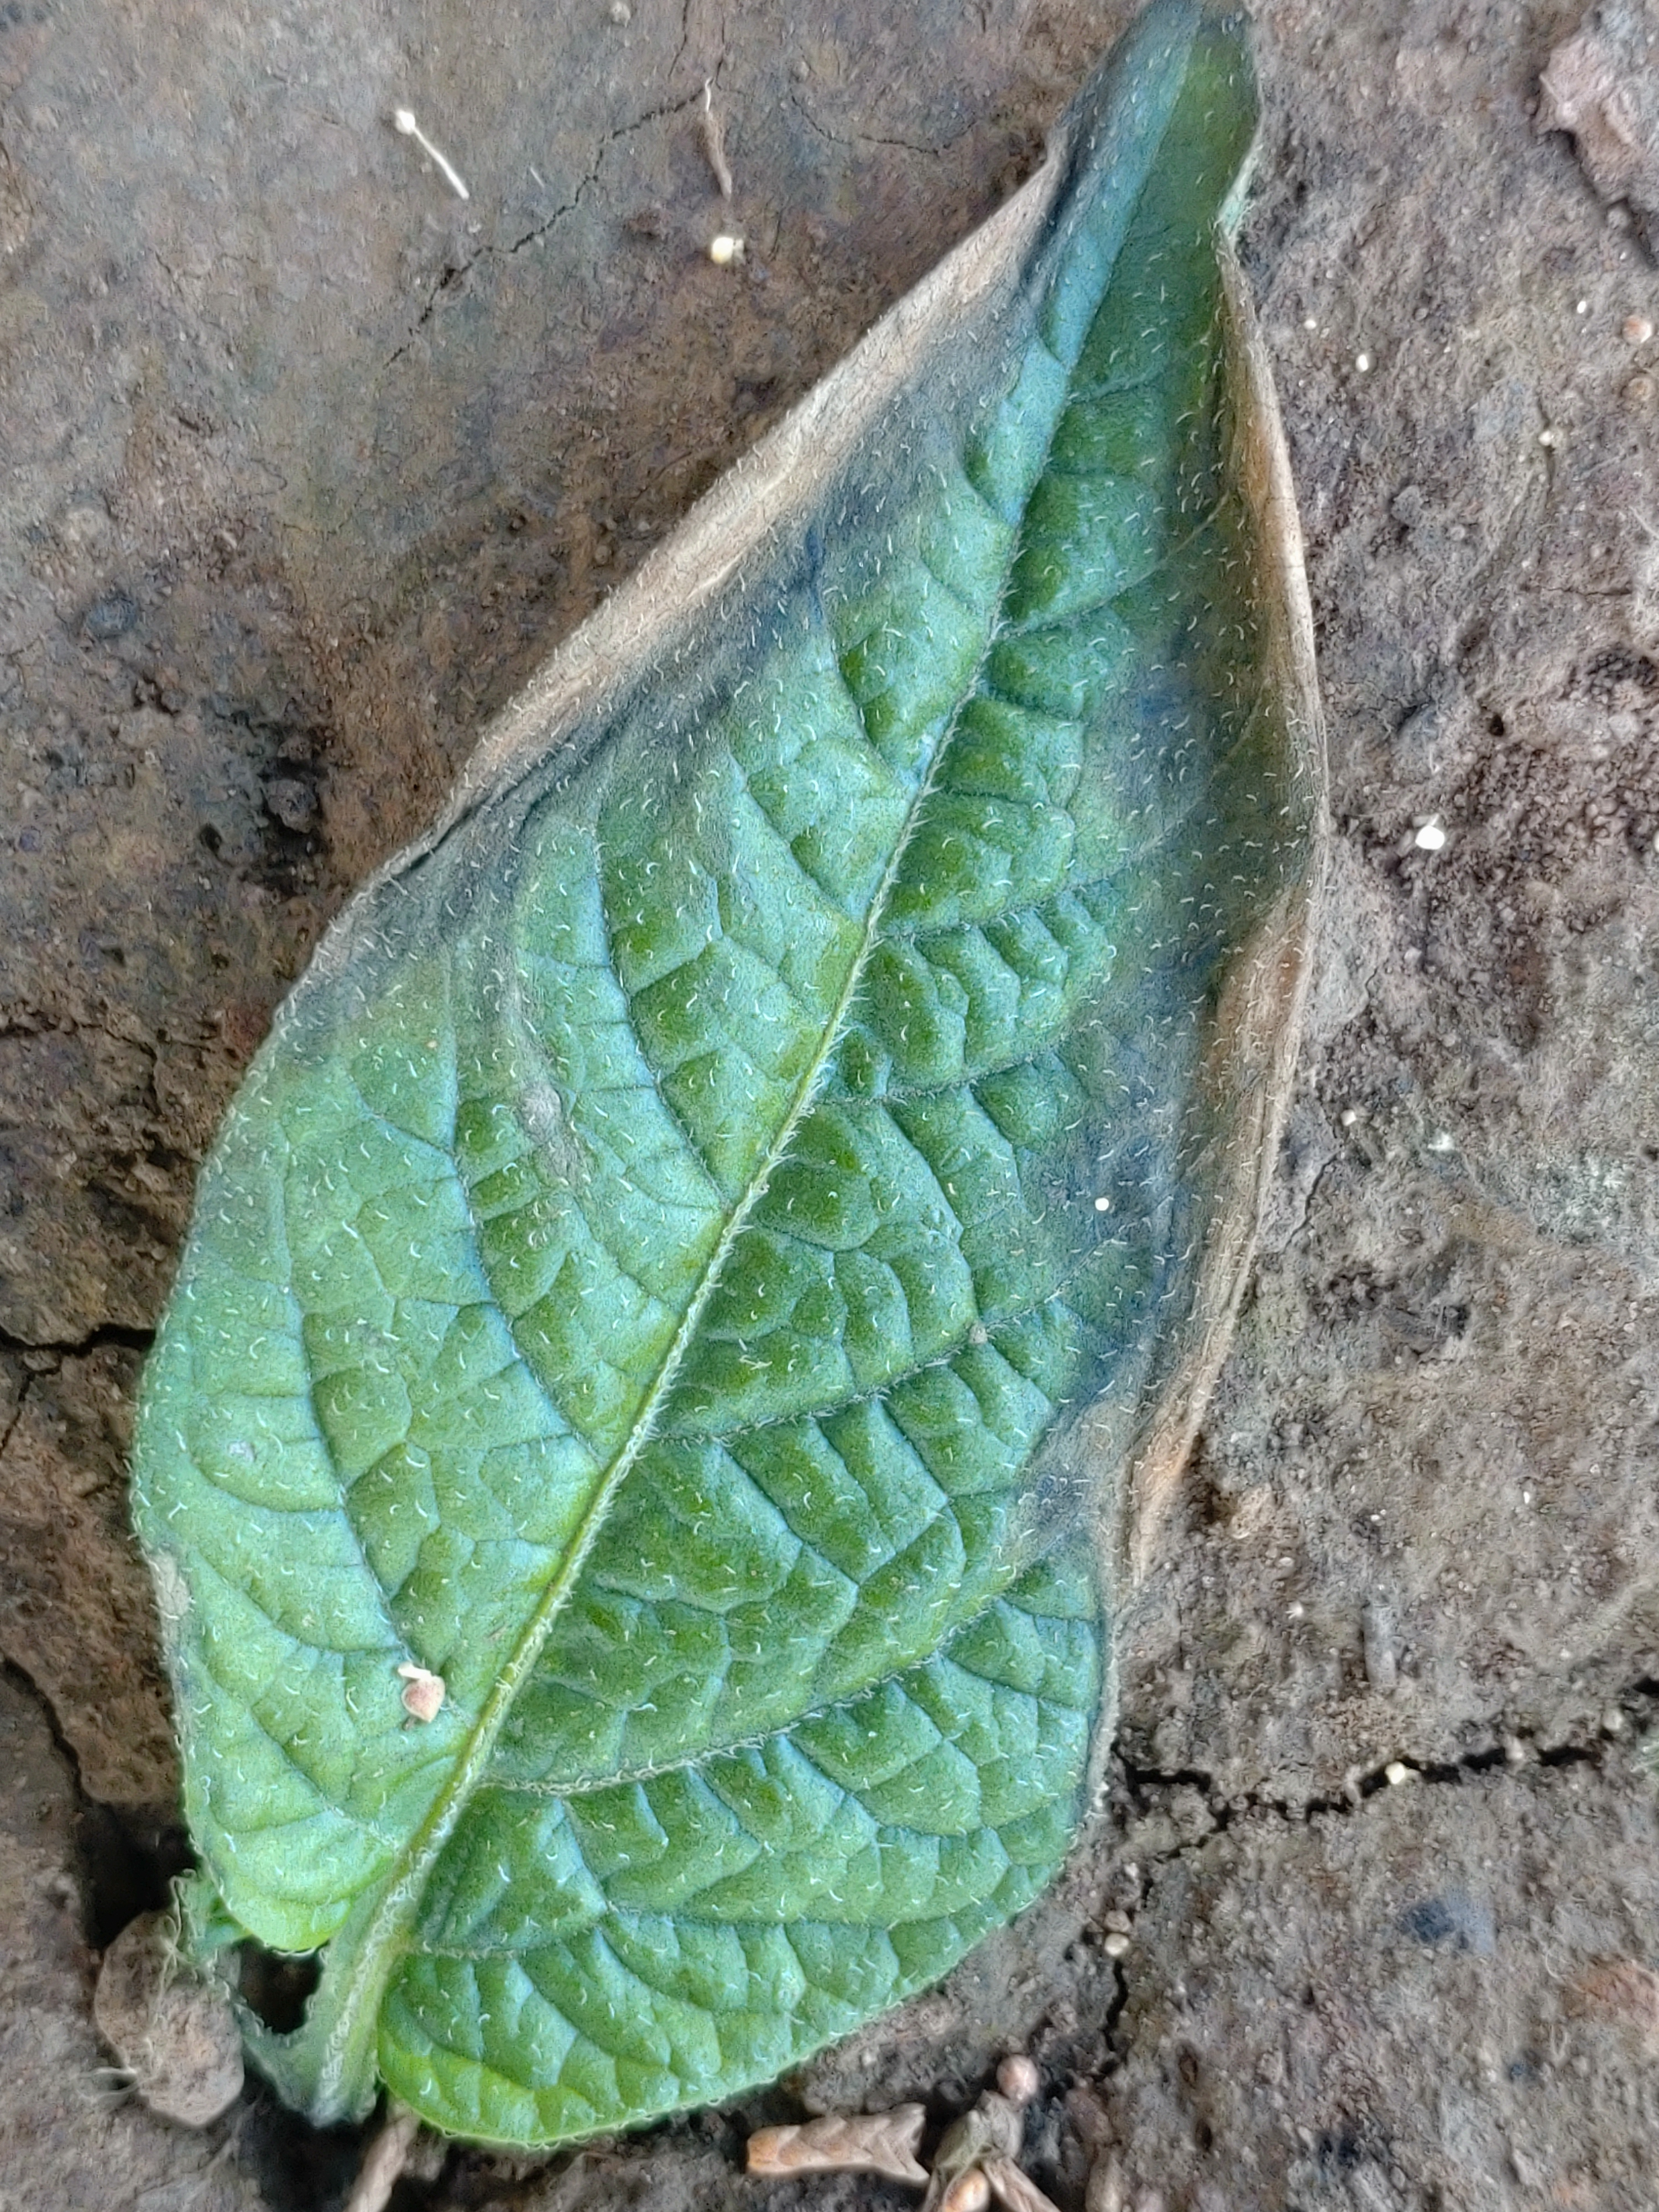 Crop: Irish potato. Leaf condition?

early blight
